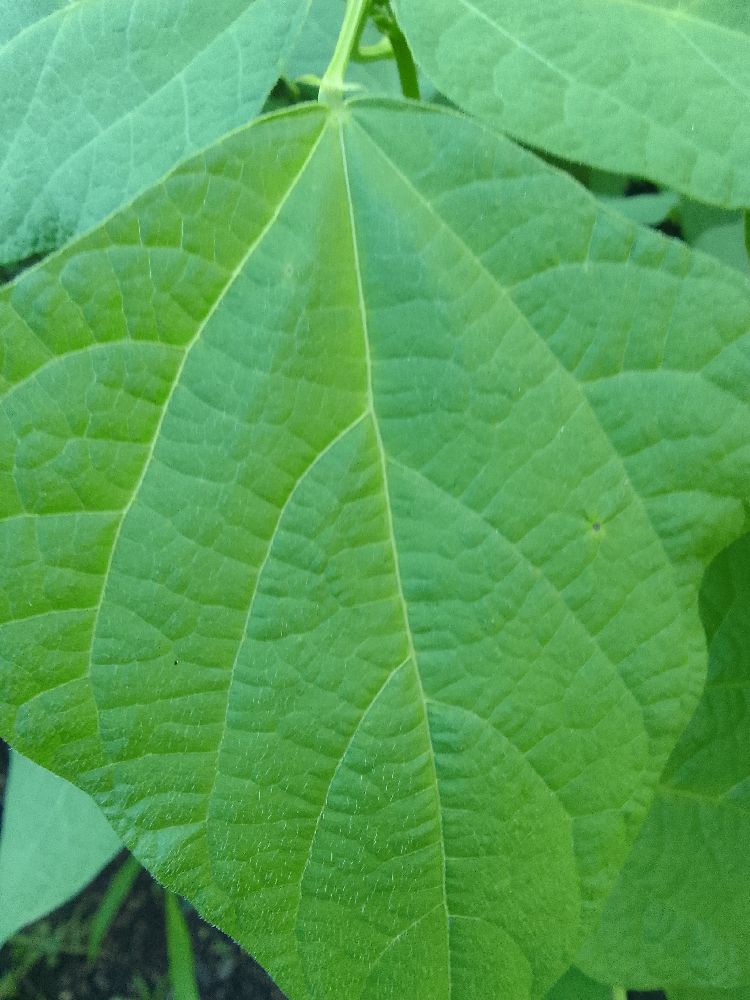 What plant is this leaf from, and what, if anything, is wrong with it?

common bean, healthy
